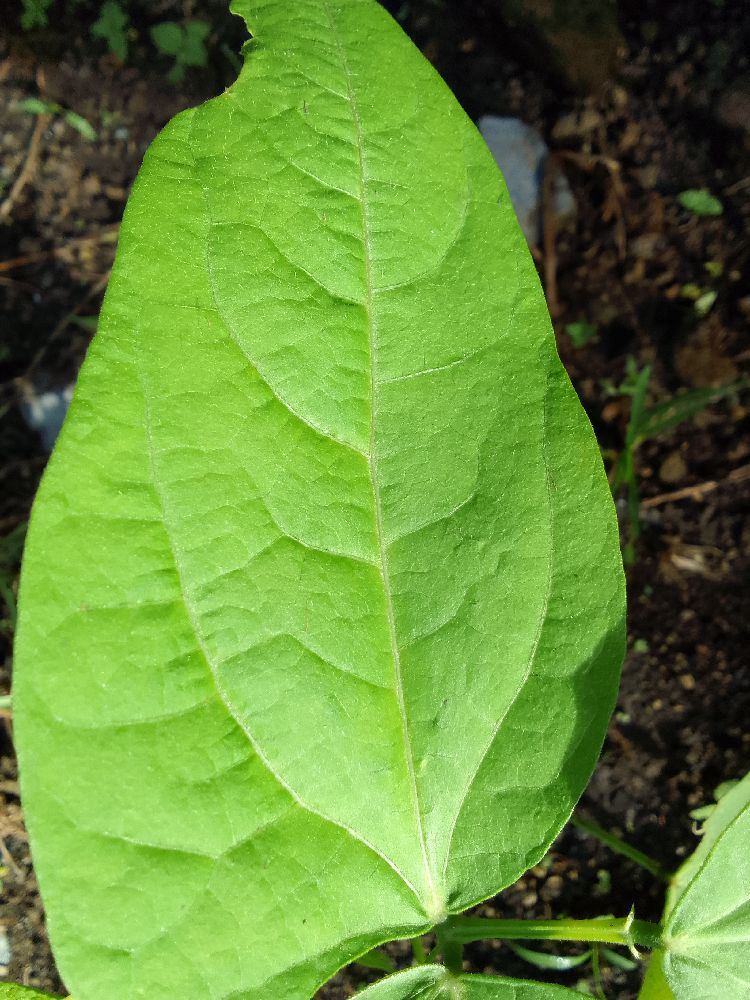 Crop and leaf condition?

common bean, healthy
